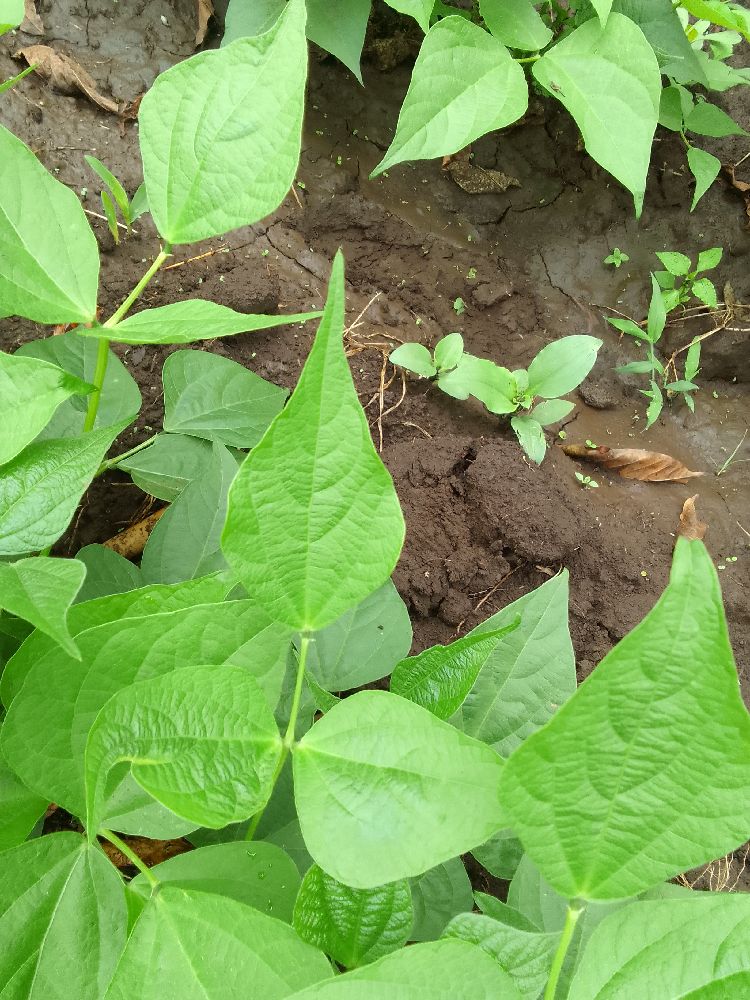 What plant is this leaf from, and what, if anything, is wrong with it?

common bean, healthy
